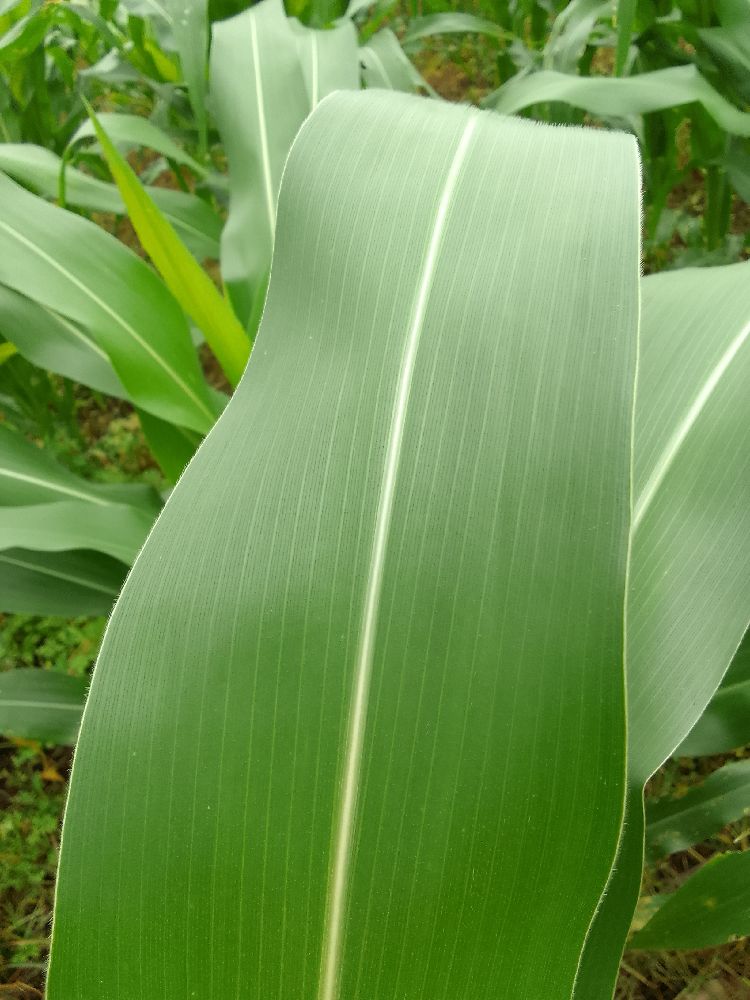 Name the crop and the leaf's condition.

maize, healthy
